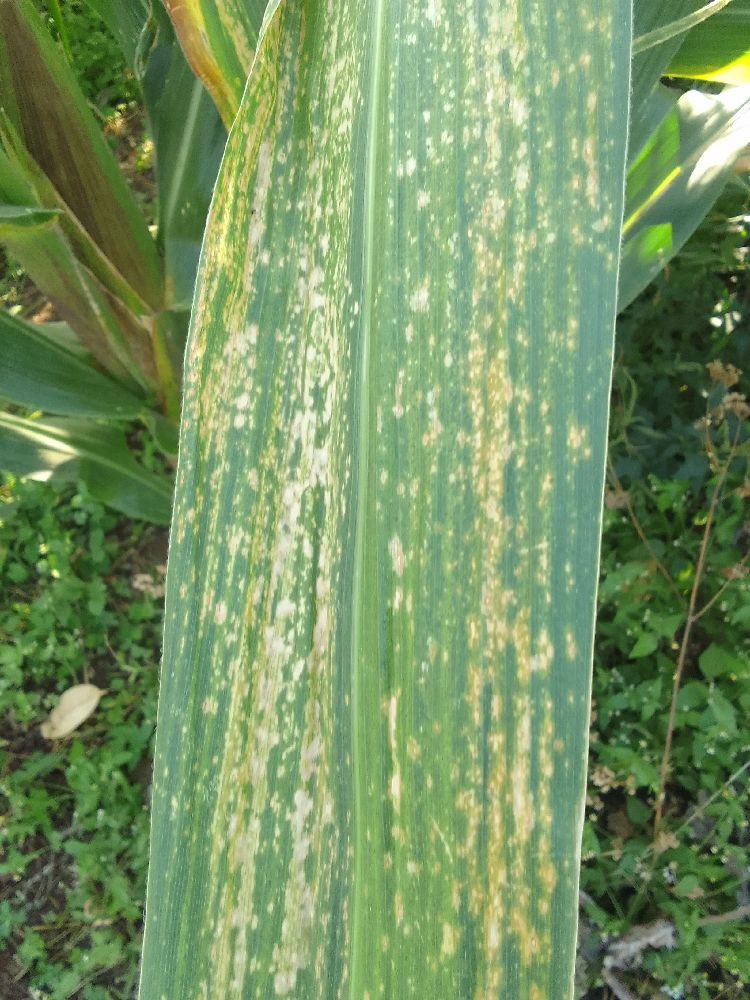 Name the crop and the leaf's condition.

maize, maize lethal necrosis
